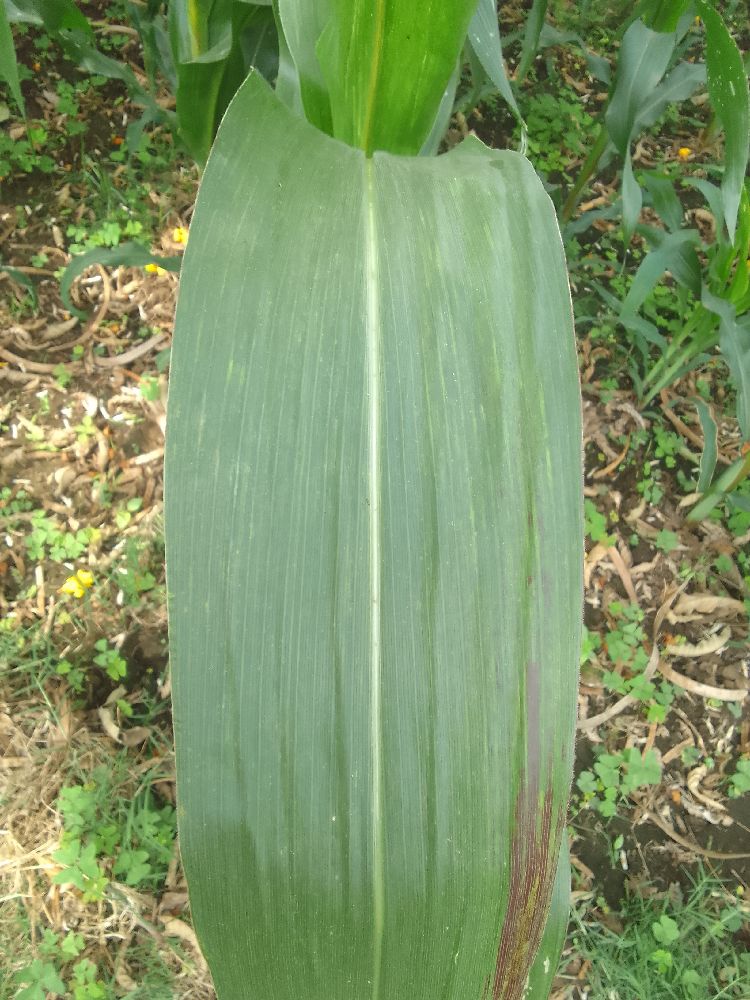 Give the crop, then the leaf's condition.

maize, healthy
